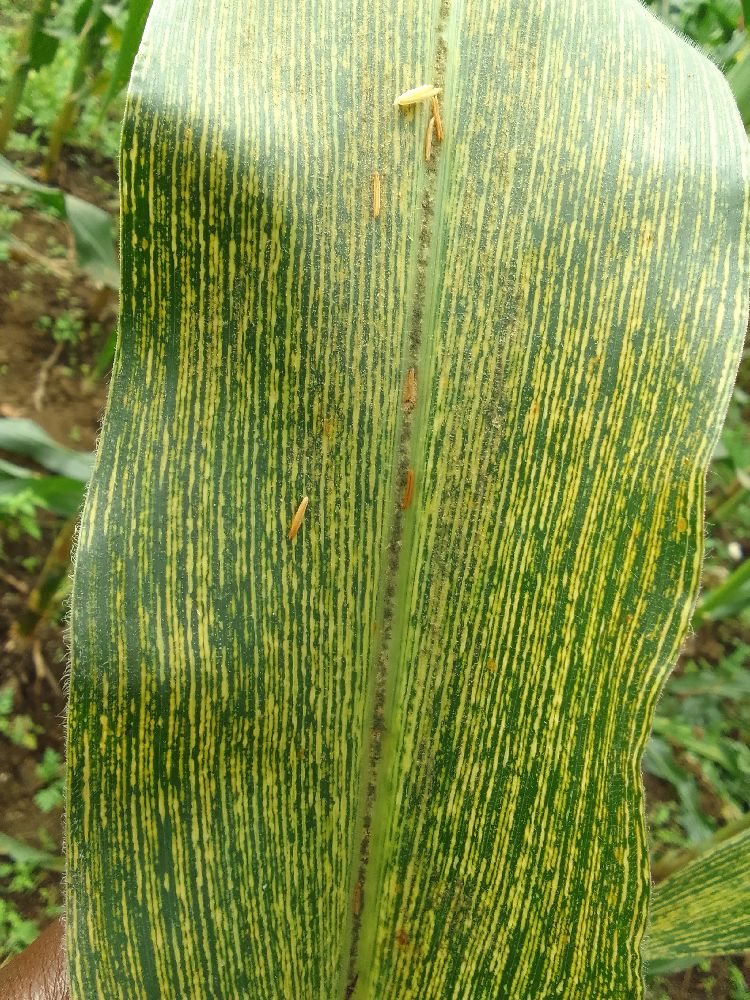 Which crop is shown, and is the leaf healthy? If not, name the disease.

maize, maize streak virus
